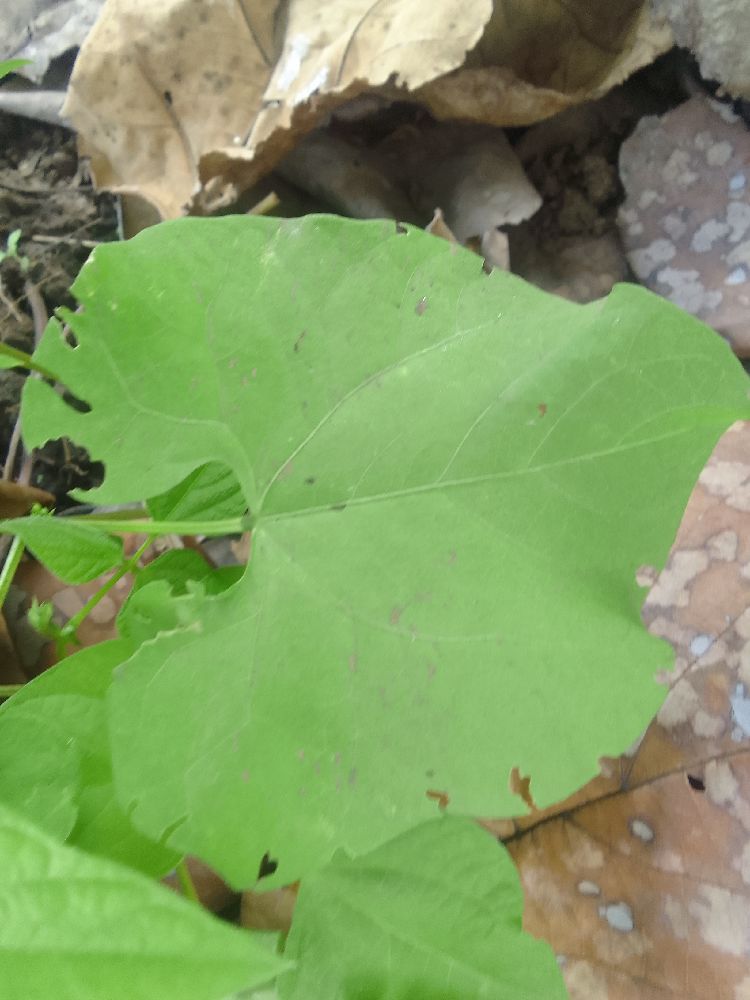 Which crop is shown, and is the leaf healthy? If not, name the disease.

common bean, healthy
